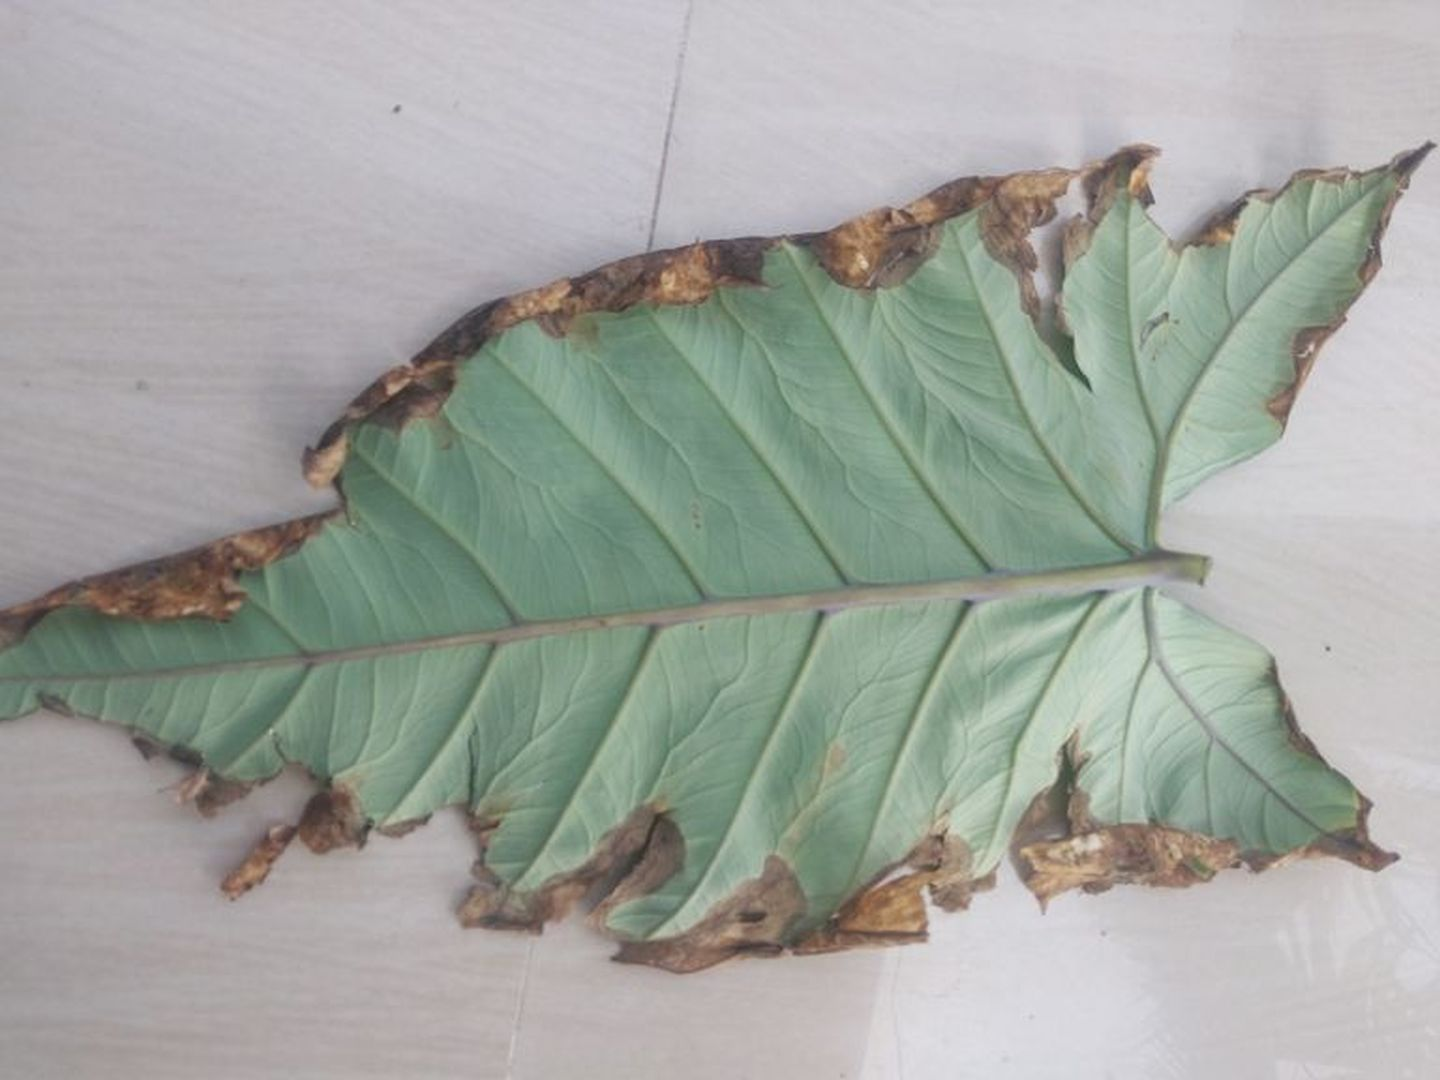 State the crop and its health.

taro, leaf blight
